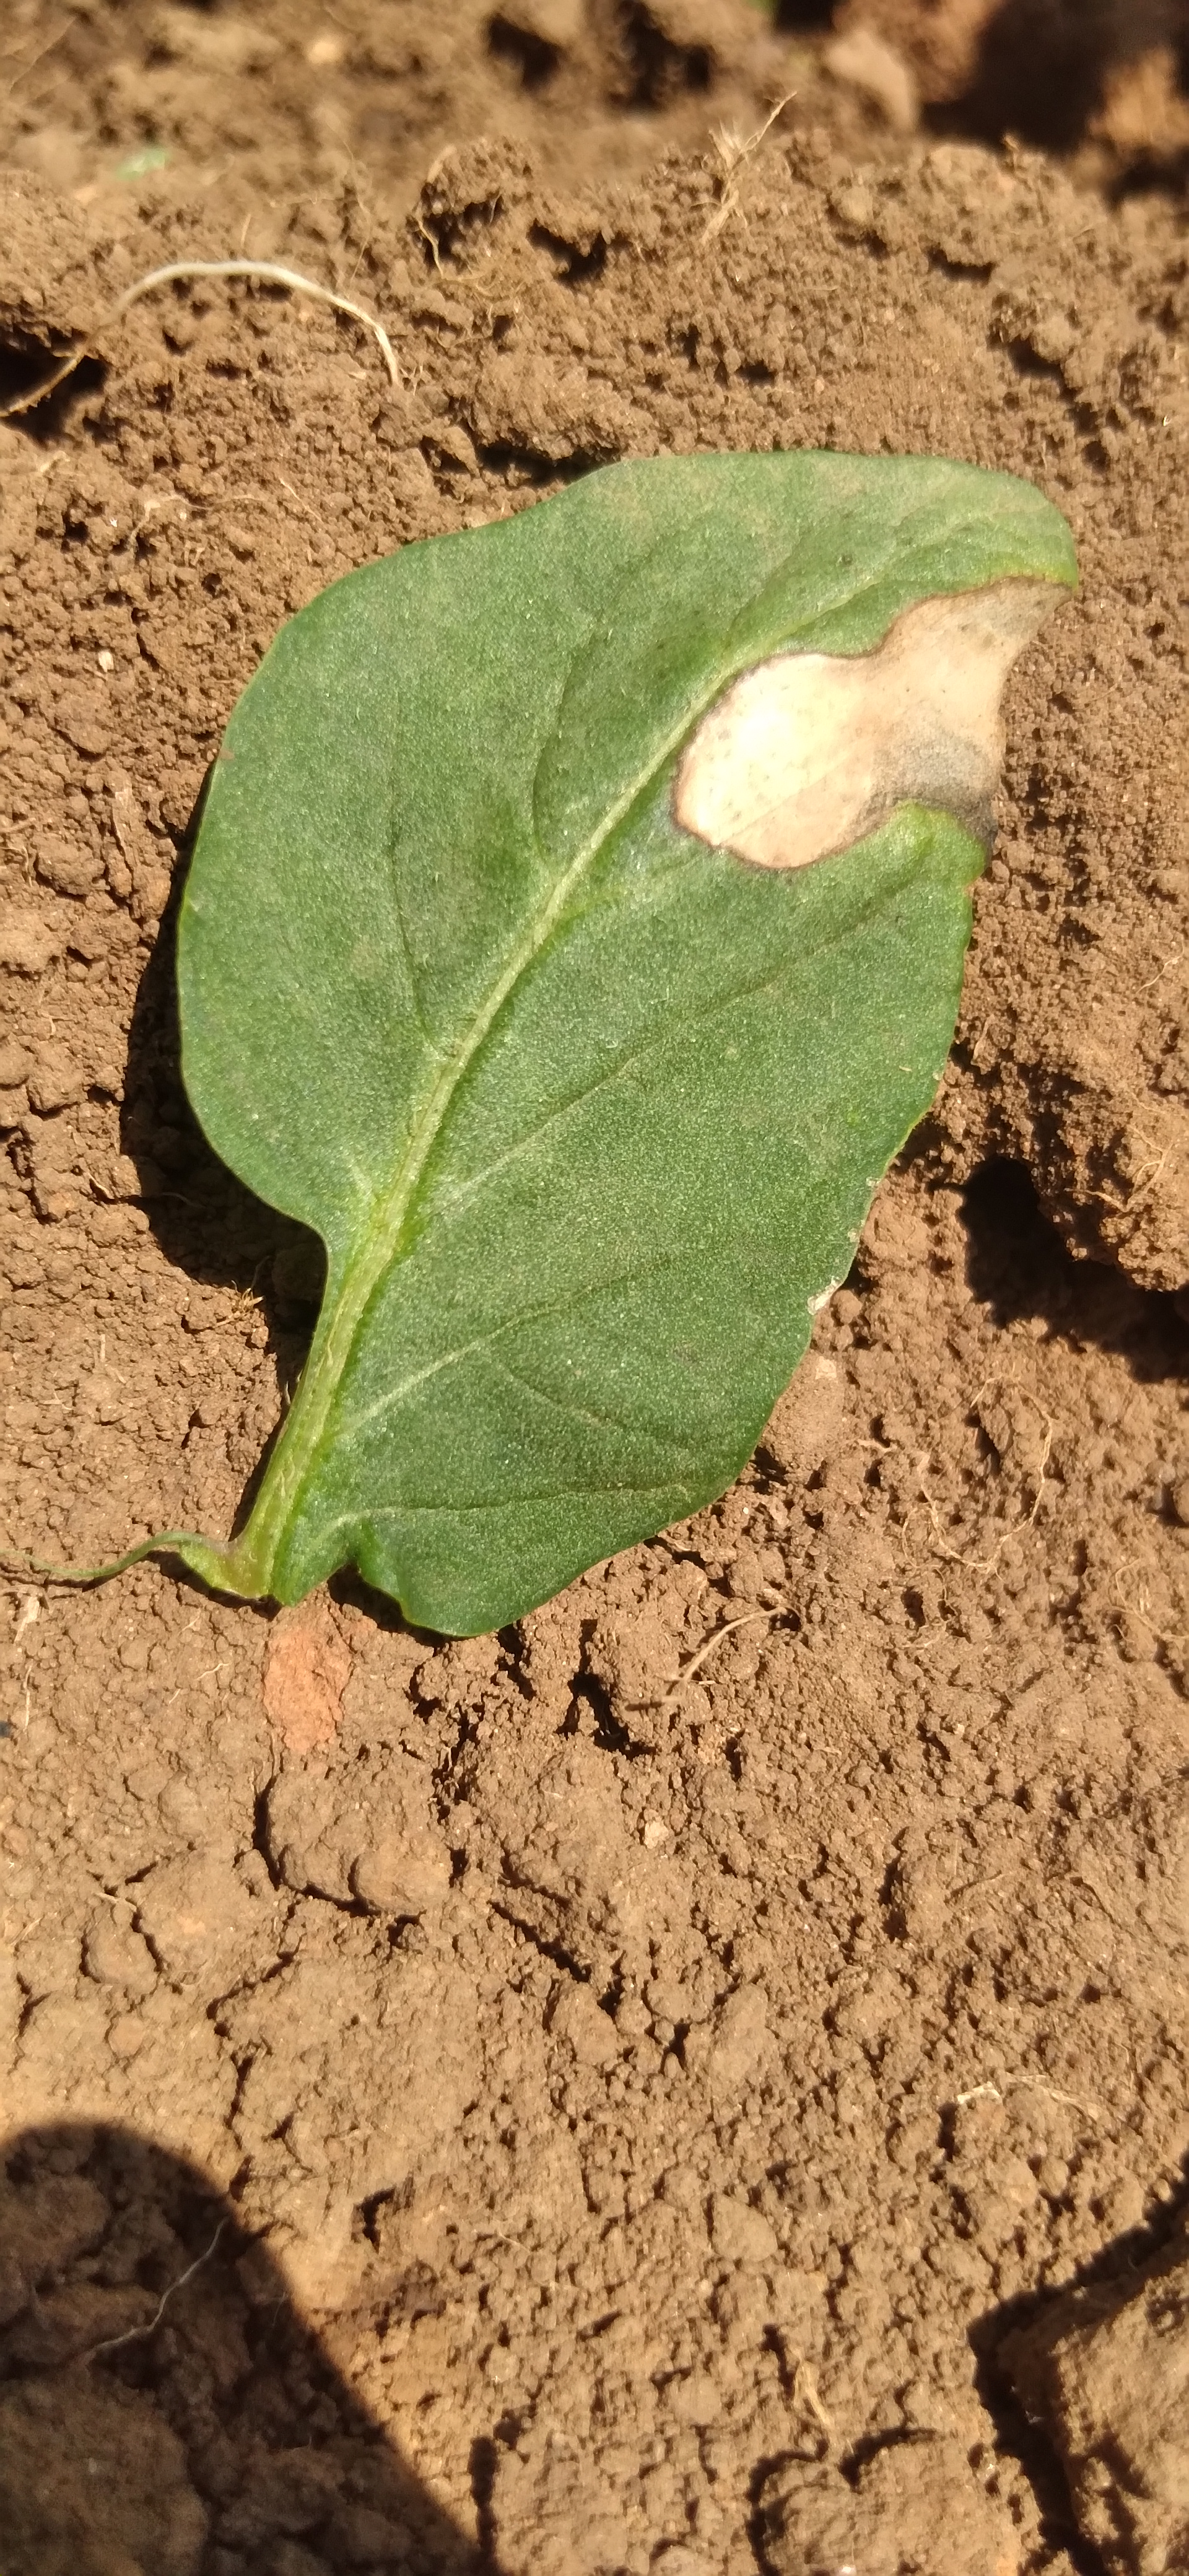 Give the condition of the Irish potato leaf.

early blight
